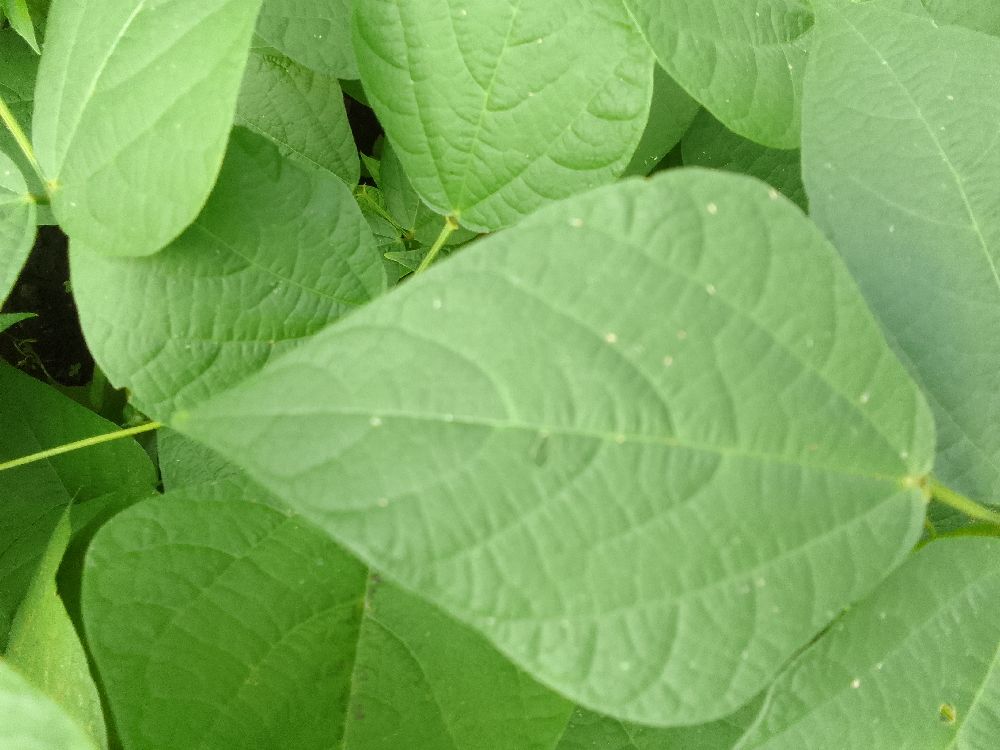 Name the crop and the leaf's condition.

common bean, healthy
